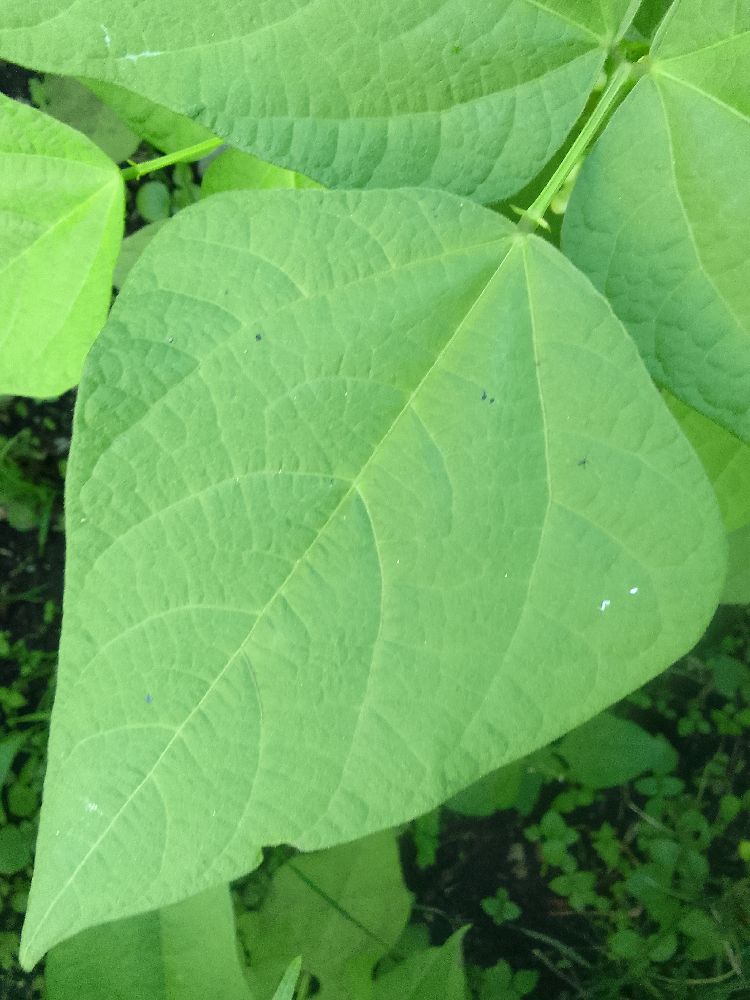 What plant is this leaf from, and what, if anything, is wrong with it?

common bean, healthy
